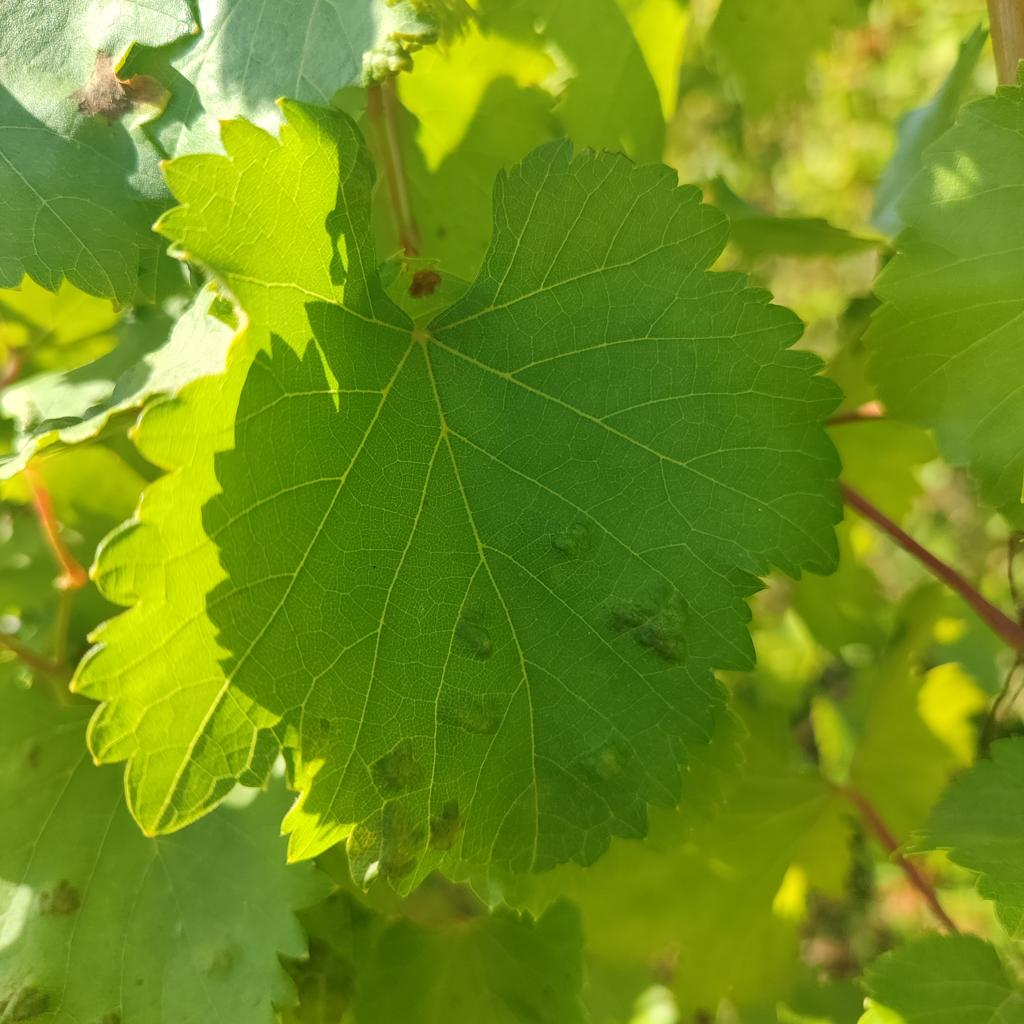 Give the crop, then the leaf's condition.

grapevine, erineum mite
